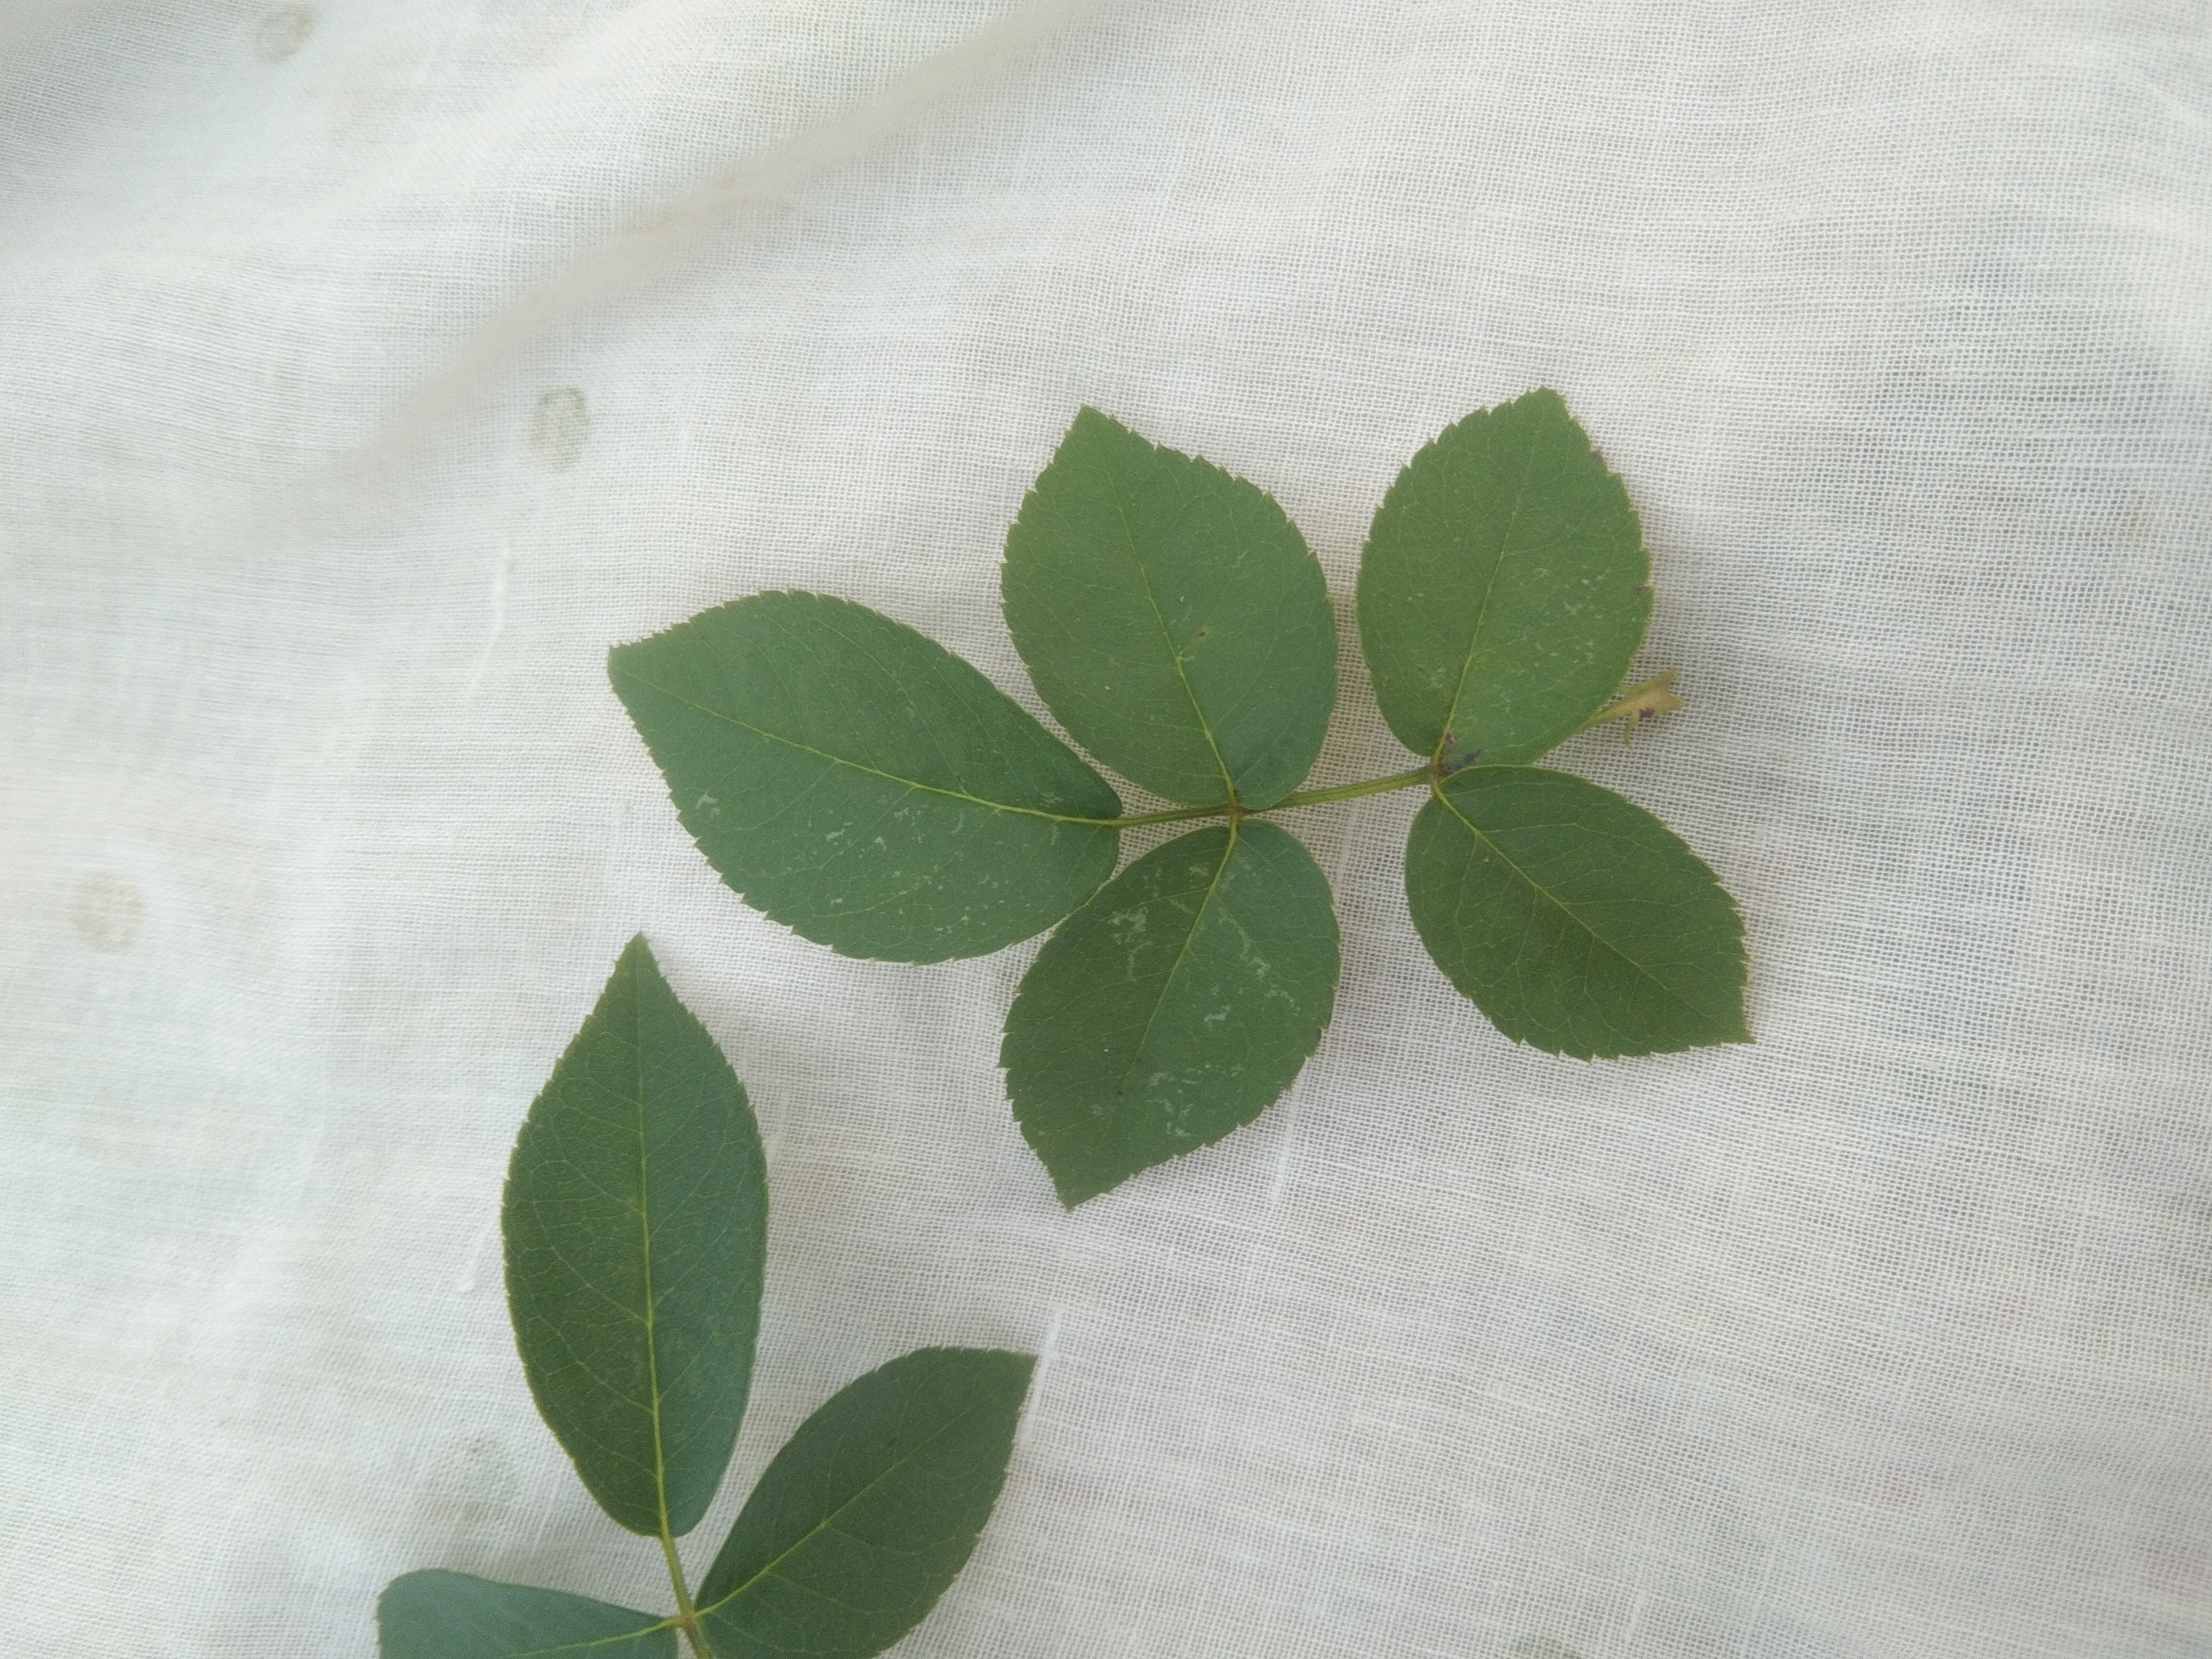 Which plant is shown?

rose
